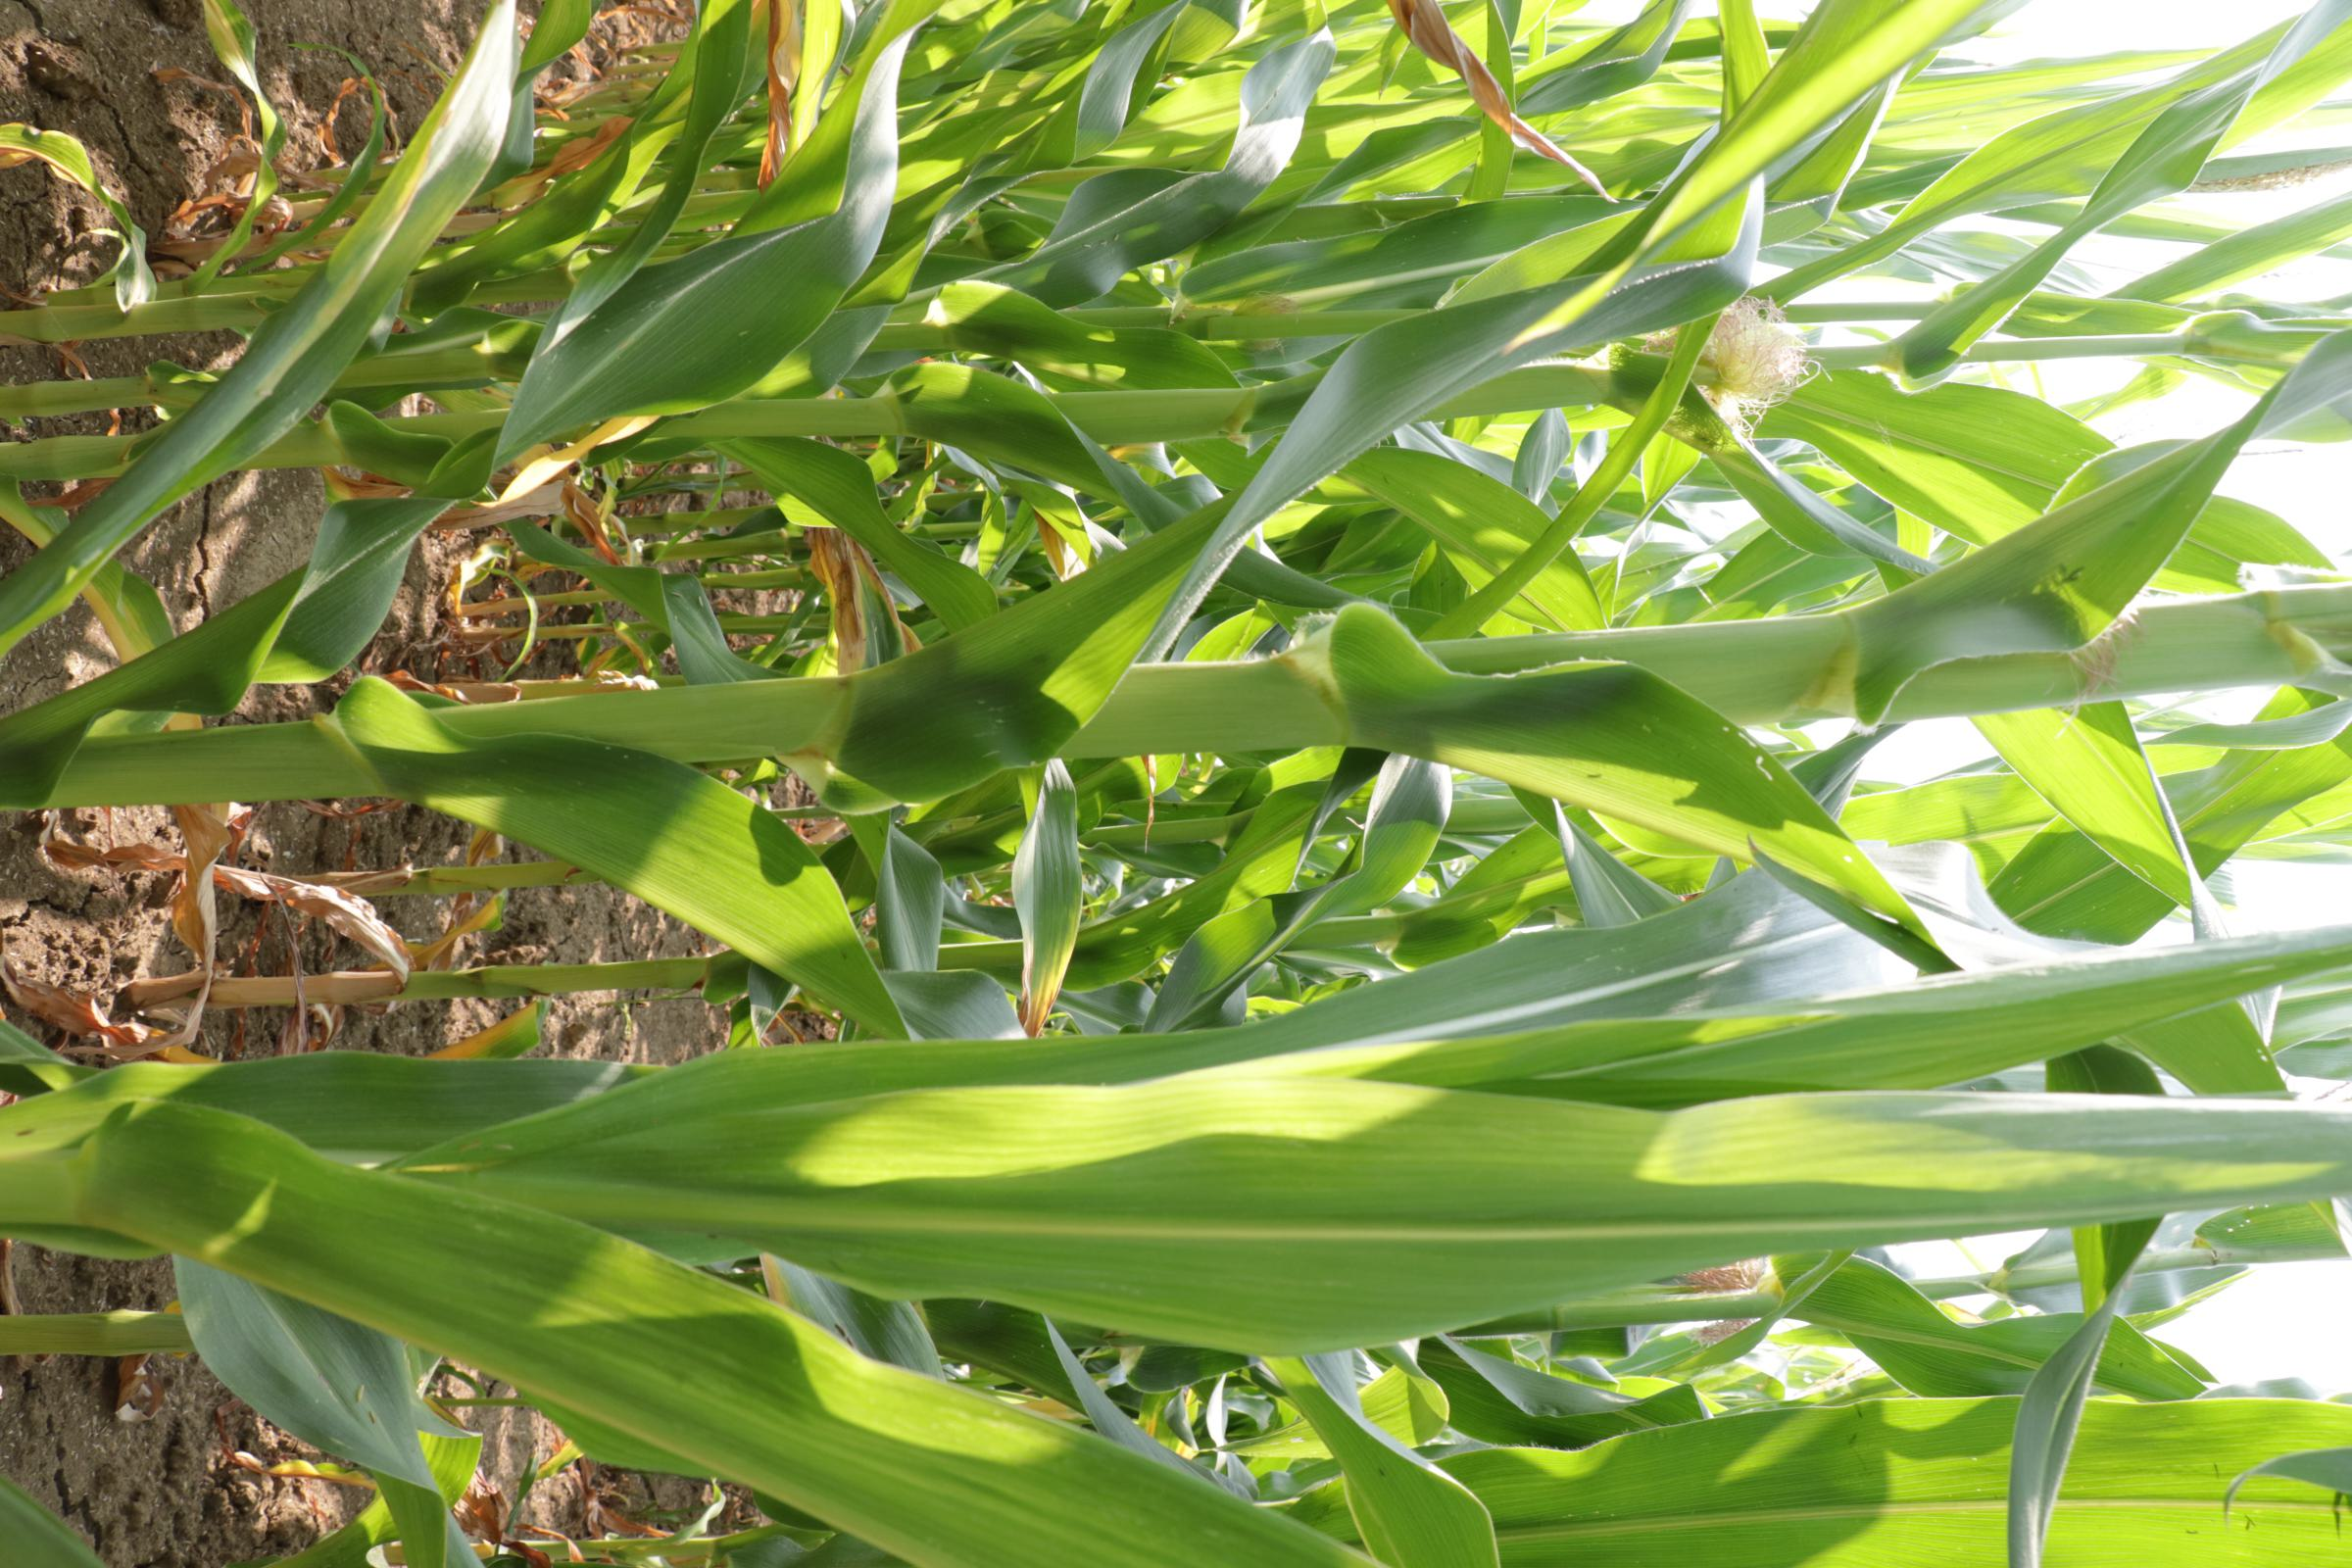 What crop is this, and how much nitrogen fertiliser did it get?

maize, reduced nitrogen fertilisation
